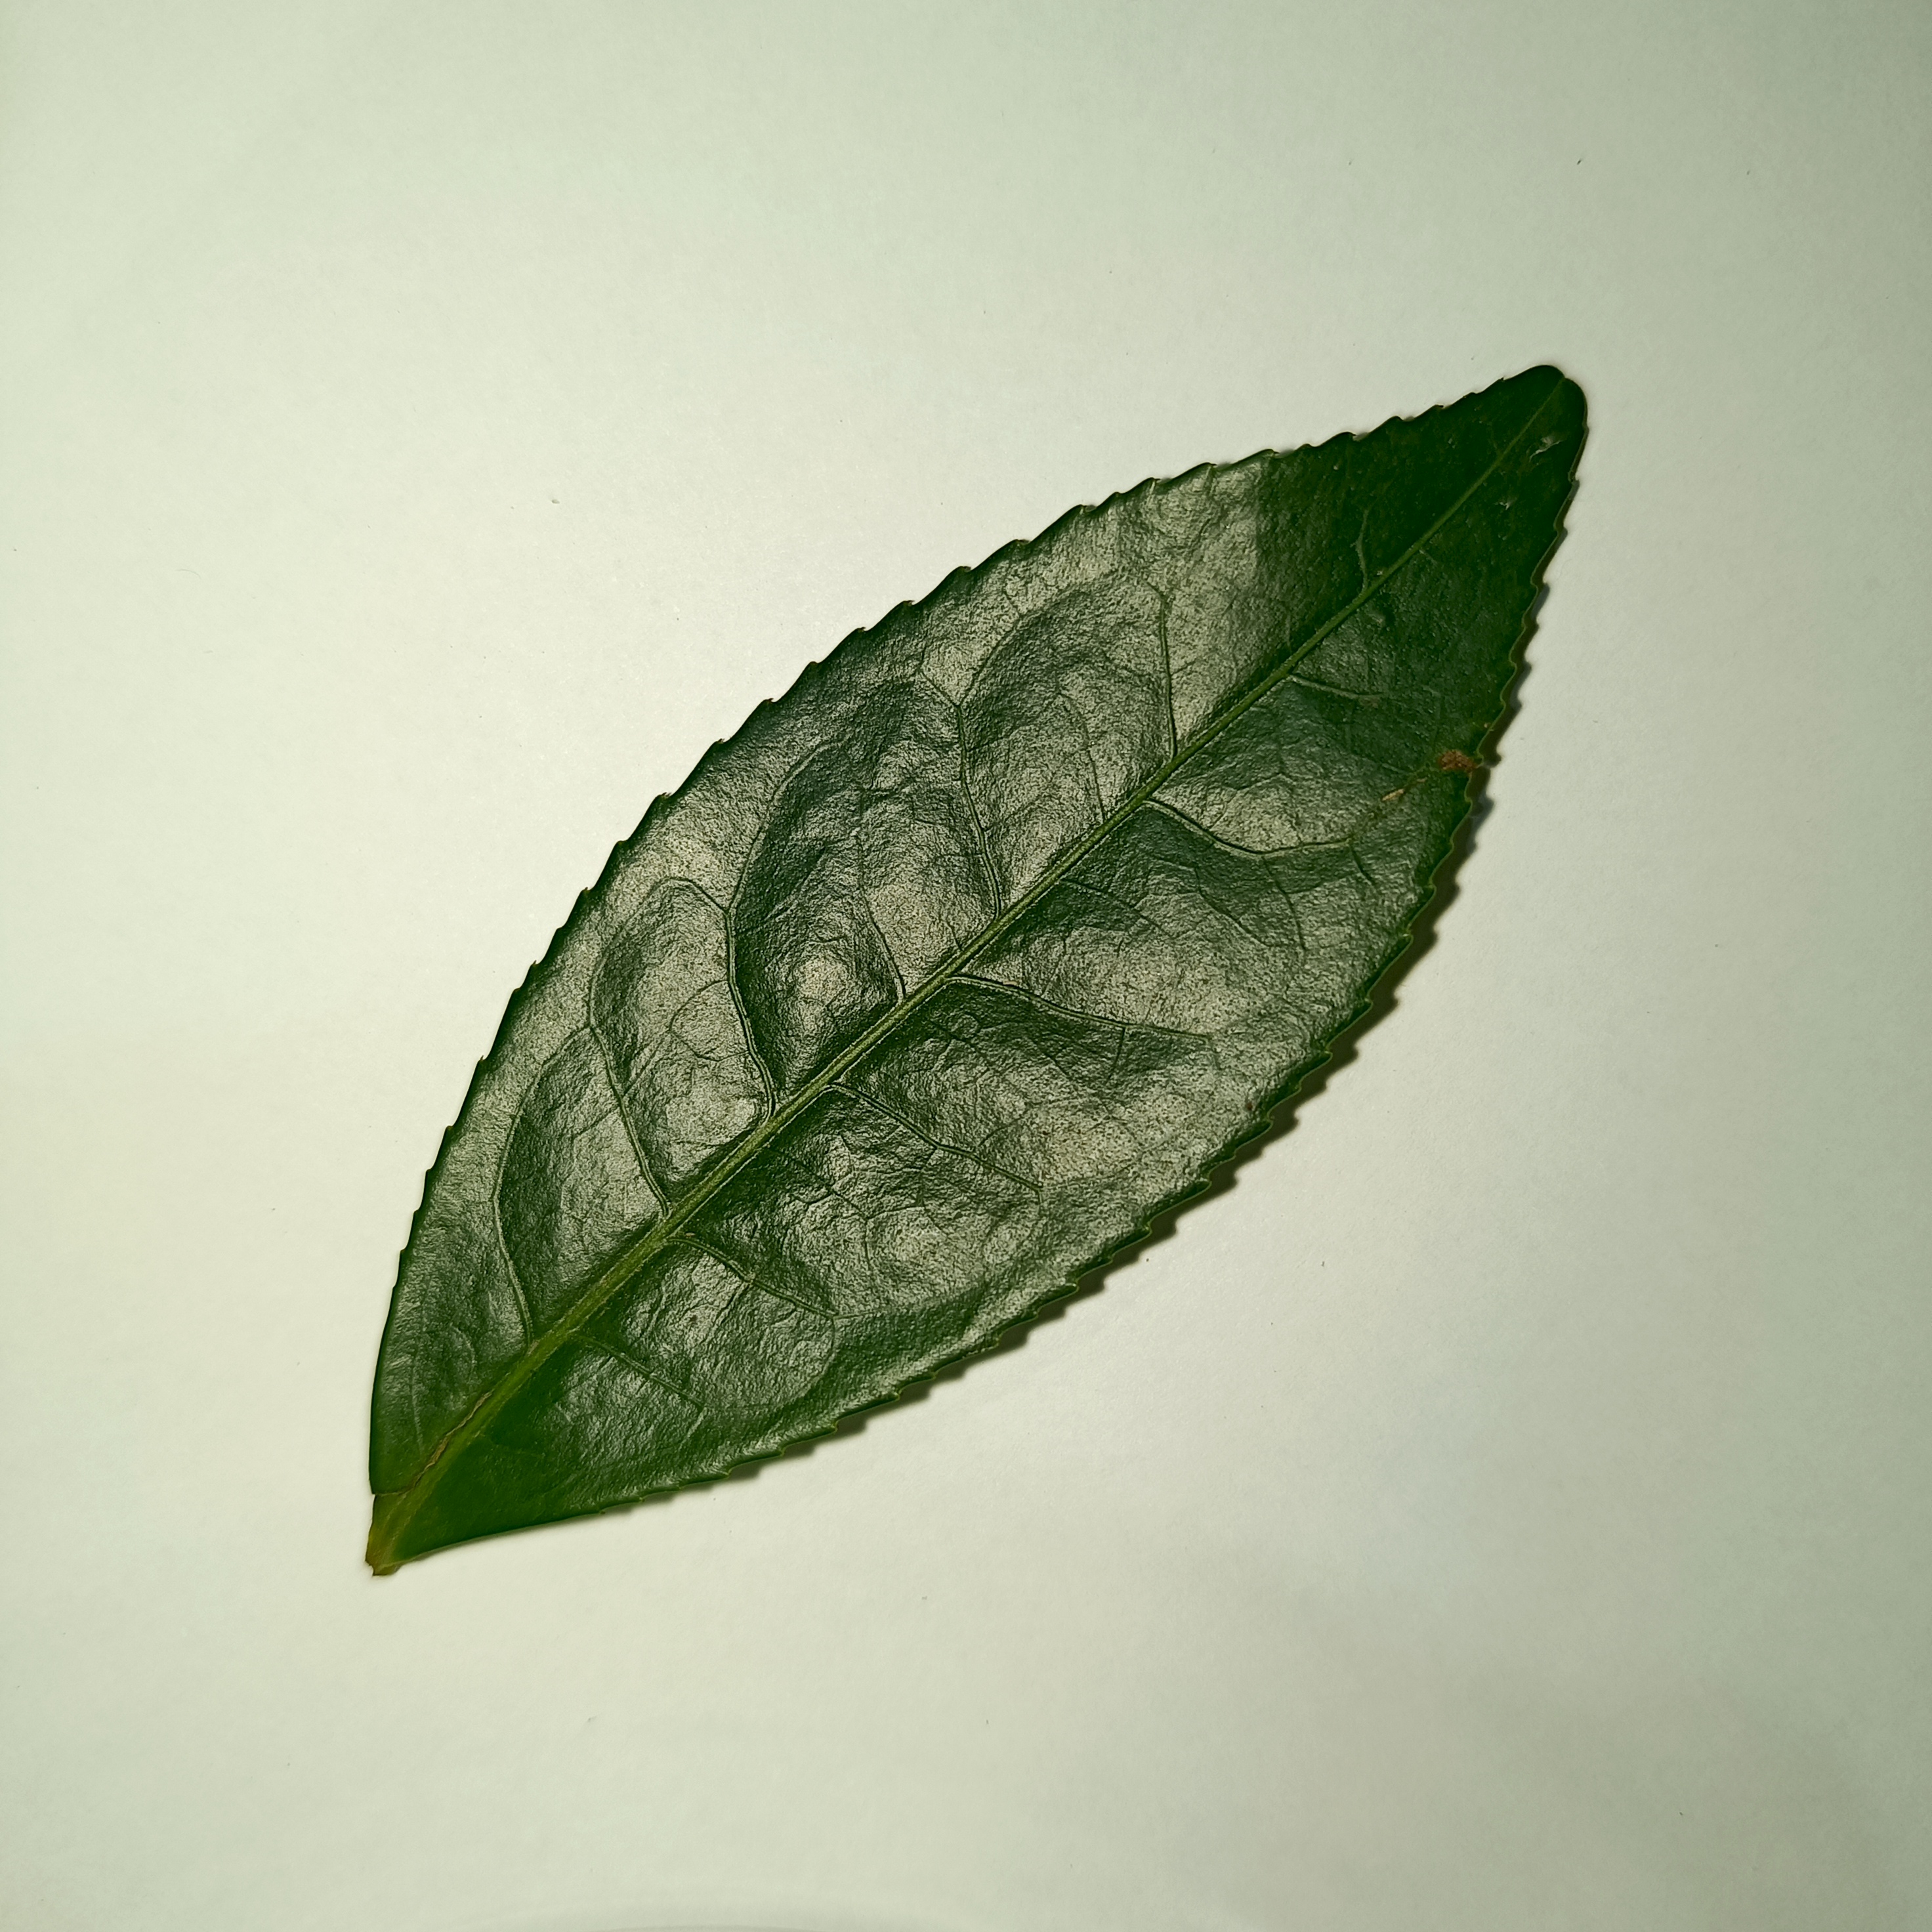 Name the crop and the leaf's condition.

tea, healthy
